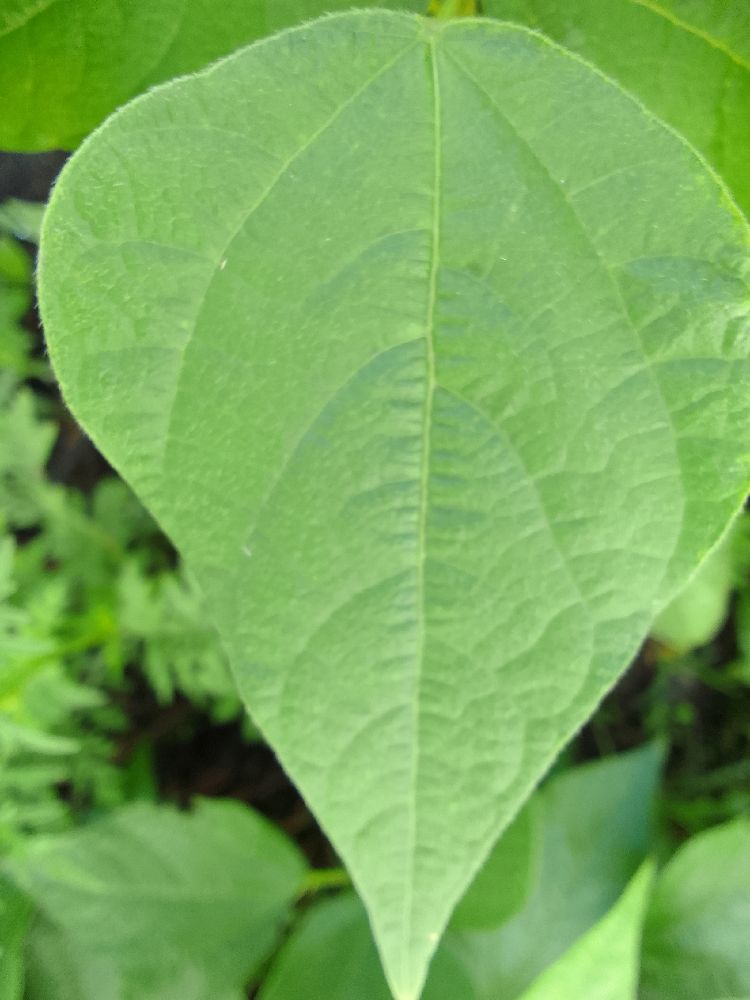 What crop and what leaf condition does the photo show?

common bean, healthy
